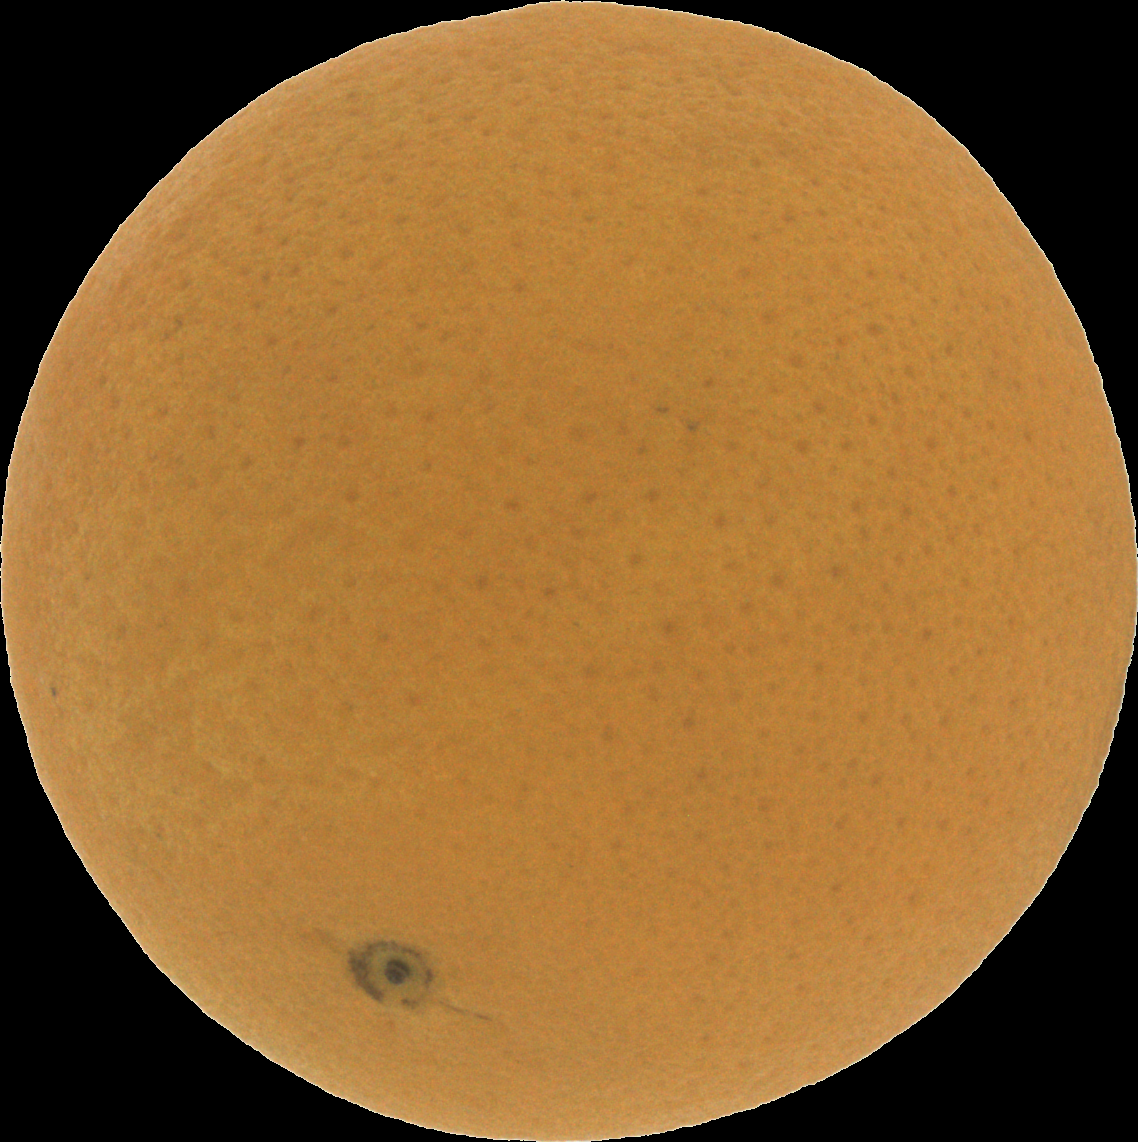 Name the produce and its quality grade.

orange, good
